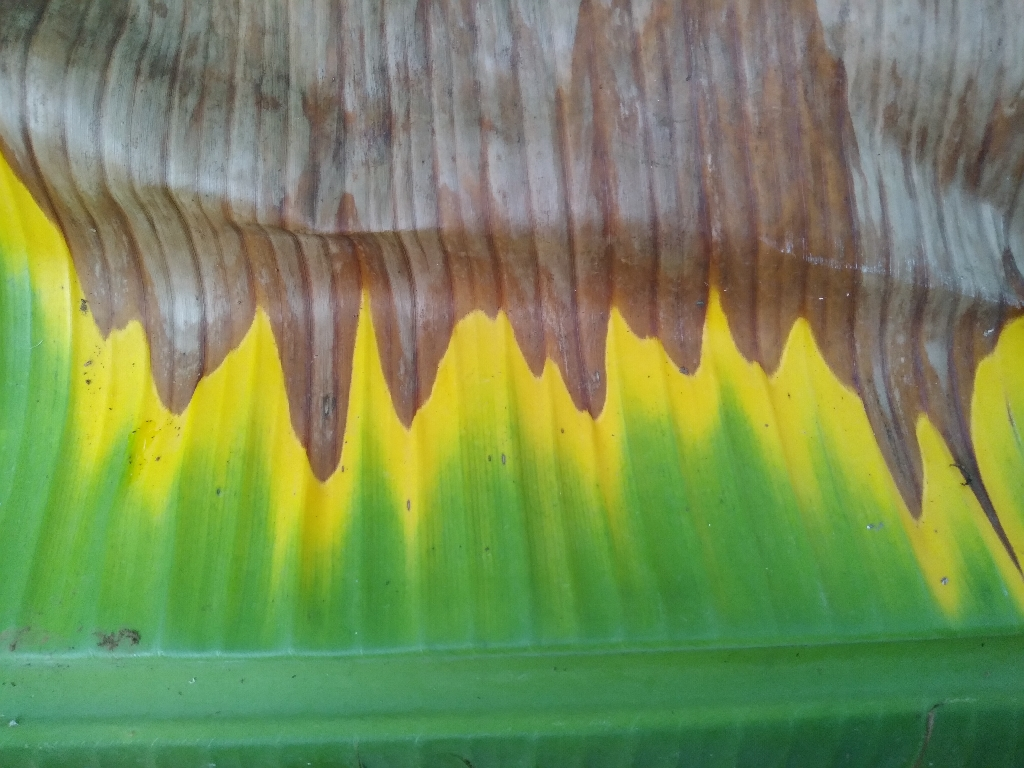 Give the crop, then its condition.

banana, fusarium wilt race 1
